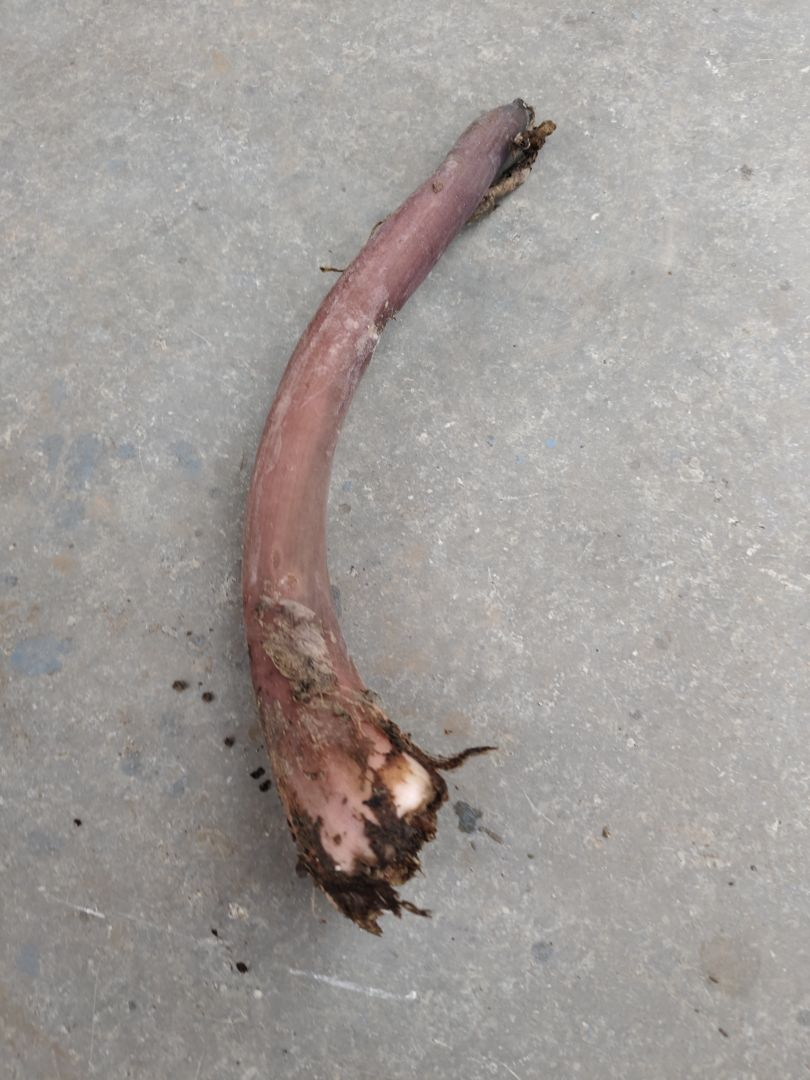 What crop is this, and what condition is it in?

taro, root rot
